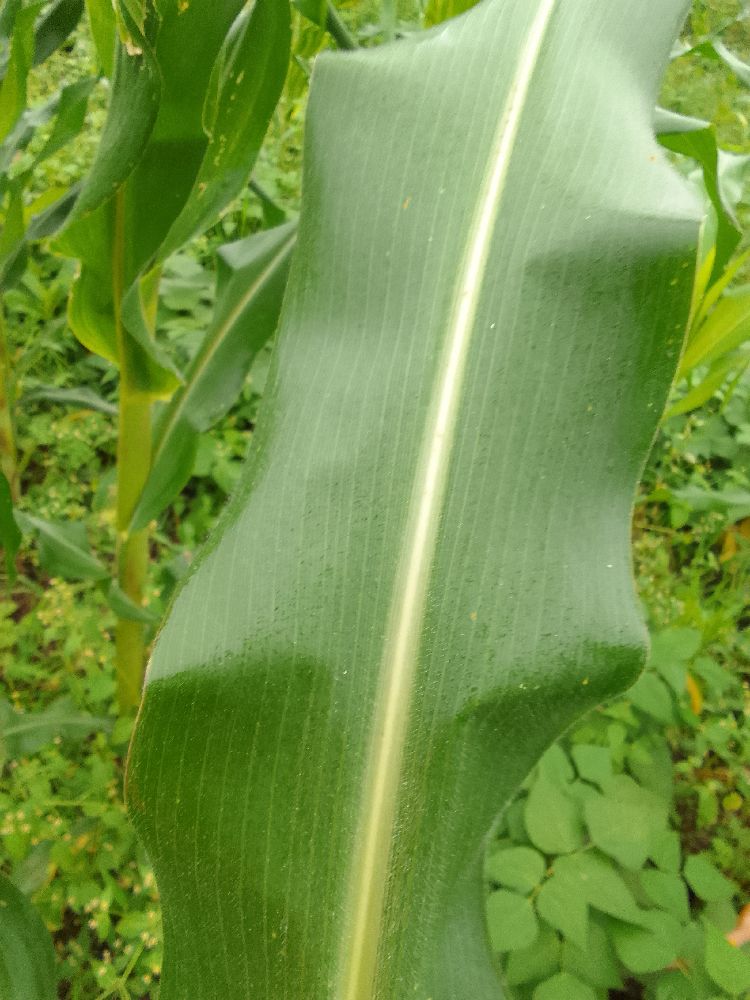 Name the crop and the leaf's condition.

maize, healthy
